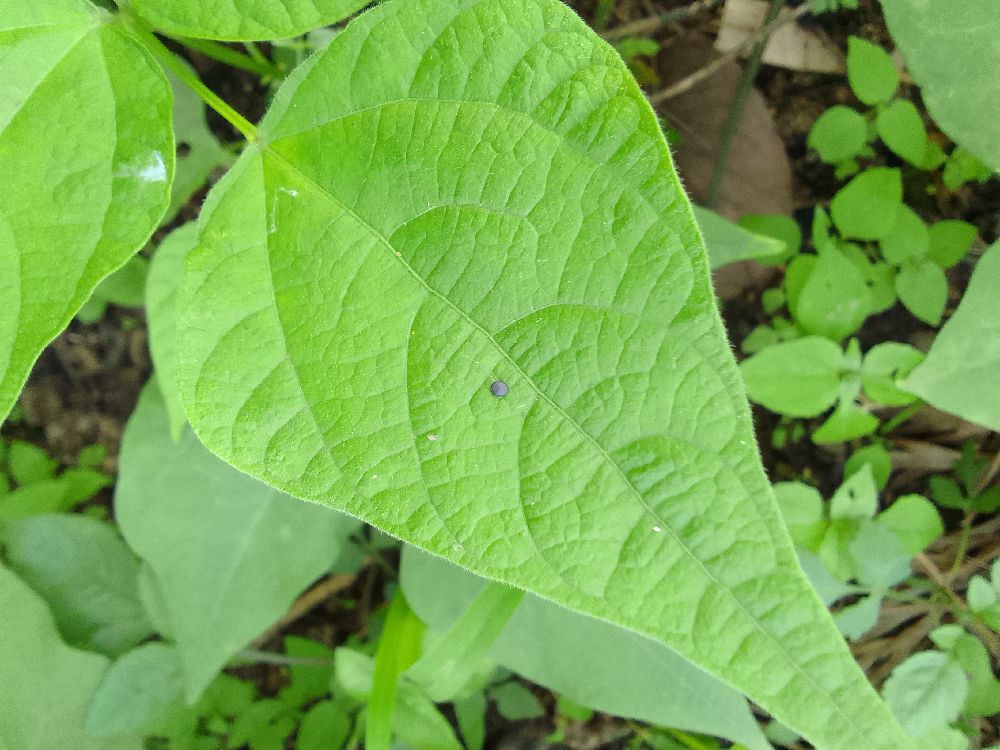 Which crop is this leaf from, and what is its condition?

common bean, healthy
